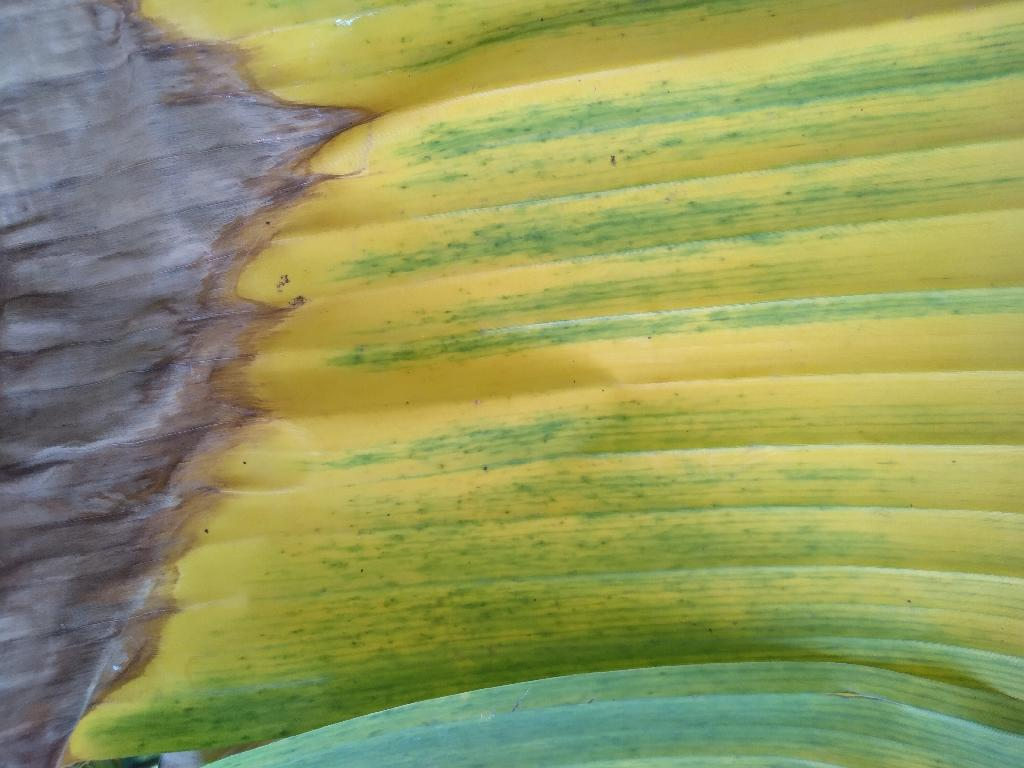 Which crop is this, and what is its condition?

banana, fusarium wilt race 1
